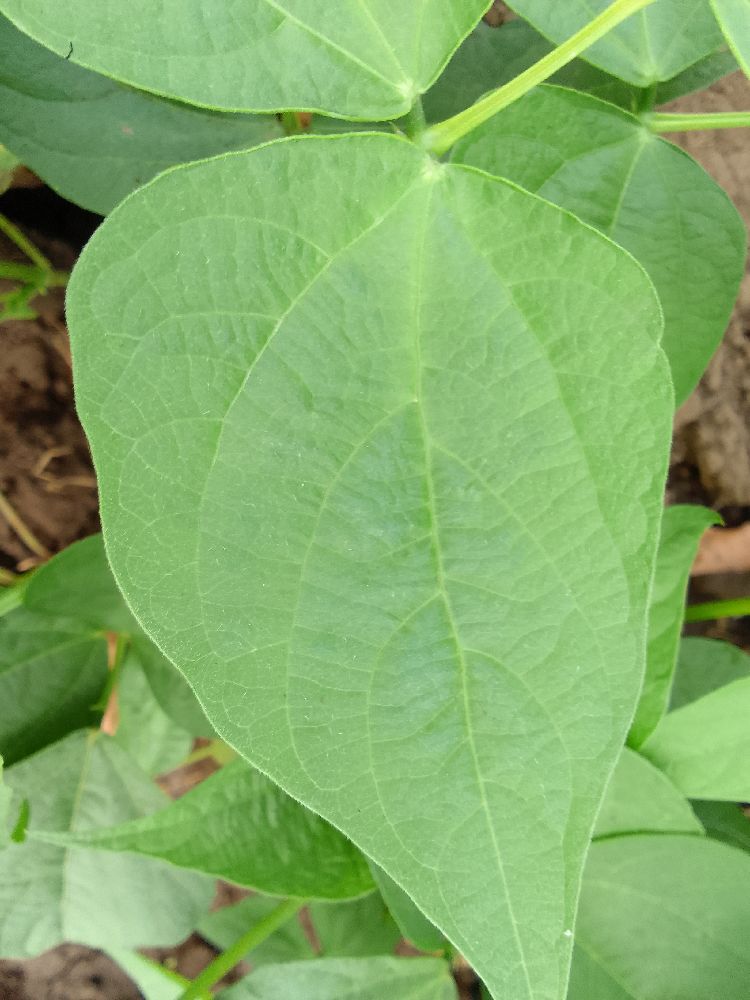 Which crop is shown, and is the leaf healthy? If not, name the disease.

common bean, healthy
